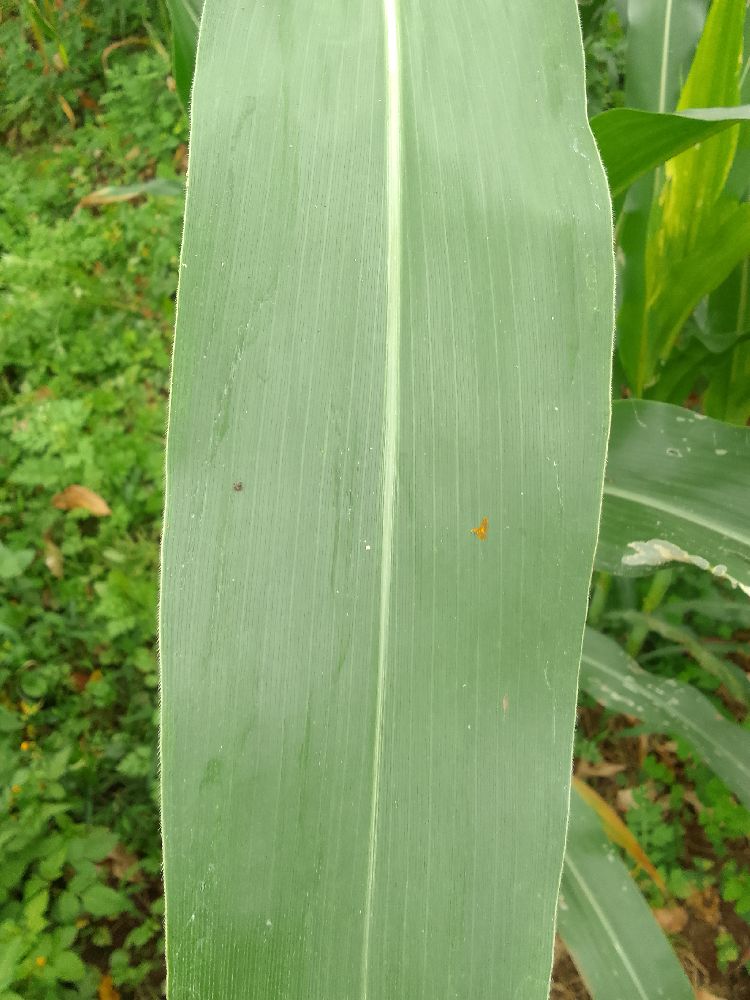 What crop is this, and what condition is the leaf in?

maize, healthy
